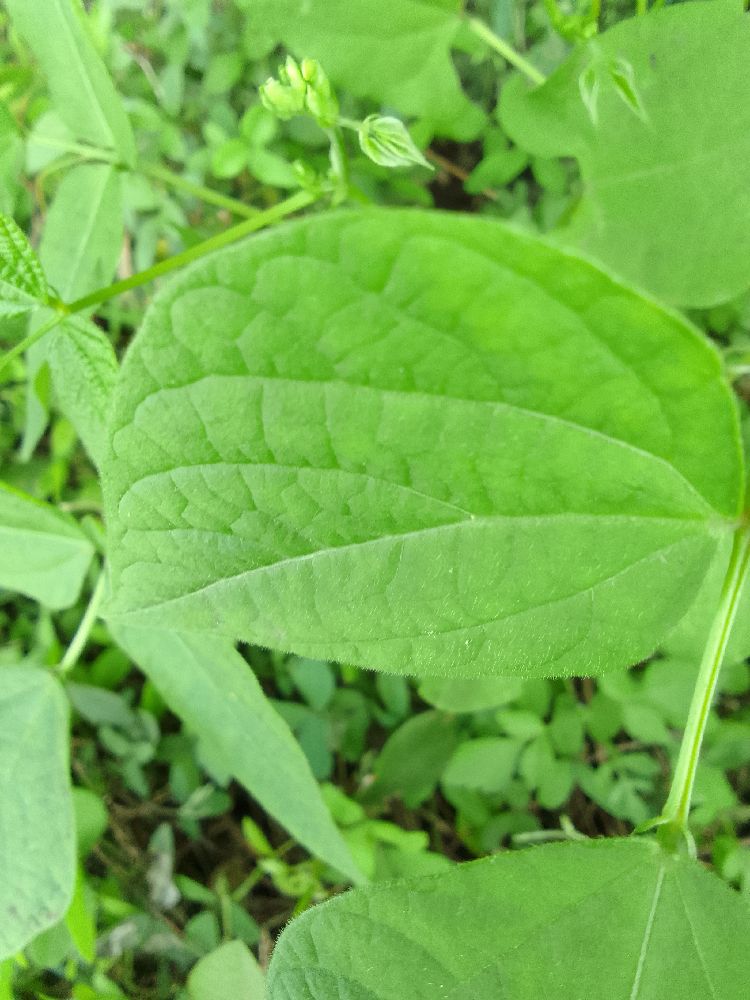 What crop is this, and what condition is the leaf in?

common bean, healthy
